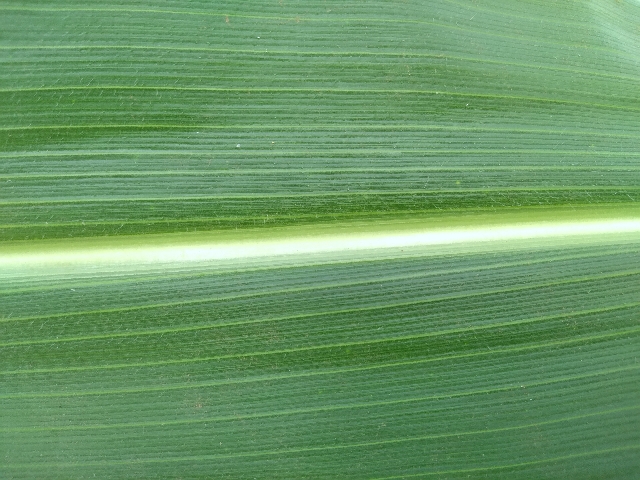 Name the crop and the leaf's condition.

maize, healthy
